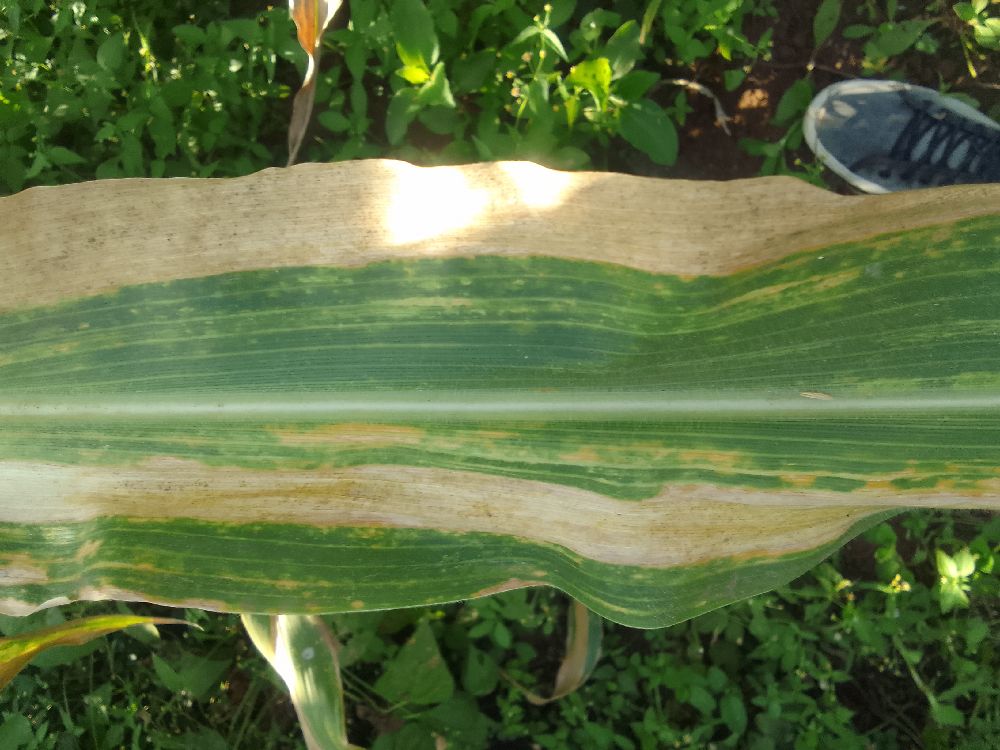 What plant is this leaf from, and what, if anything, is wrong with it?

maize, maize lethal necrosis
